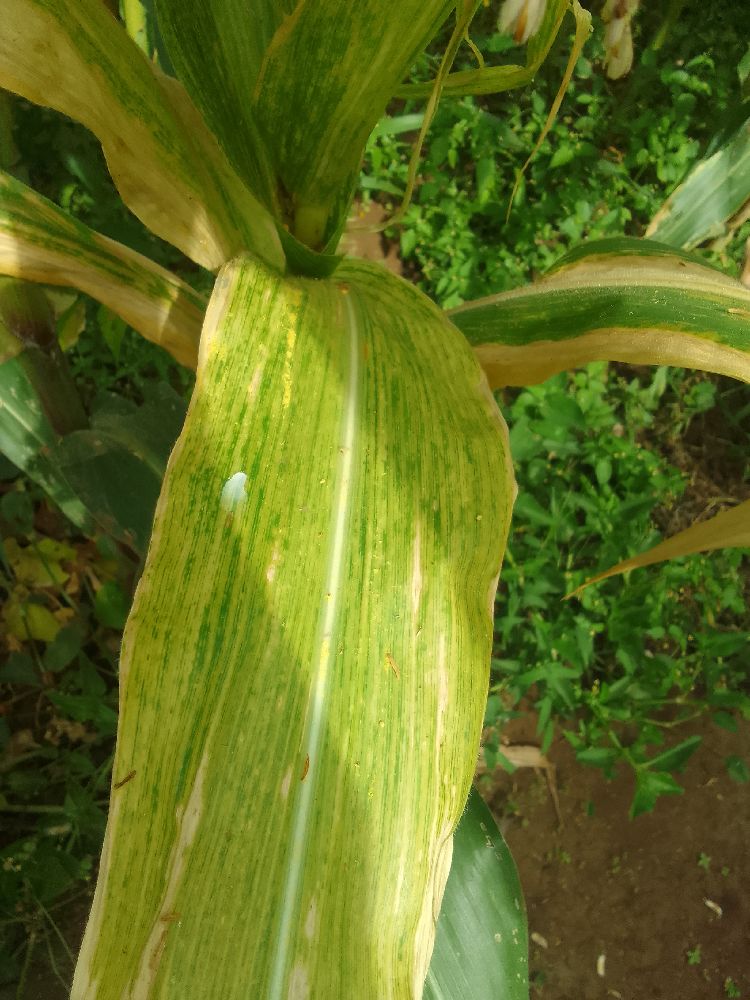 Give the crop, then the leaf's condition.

maize, maize lethal necrosis
